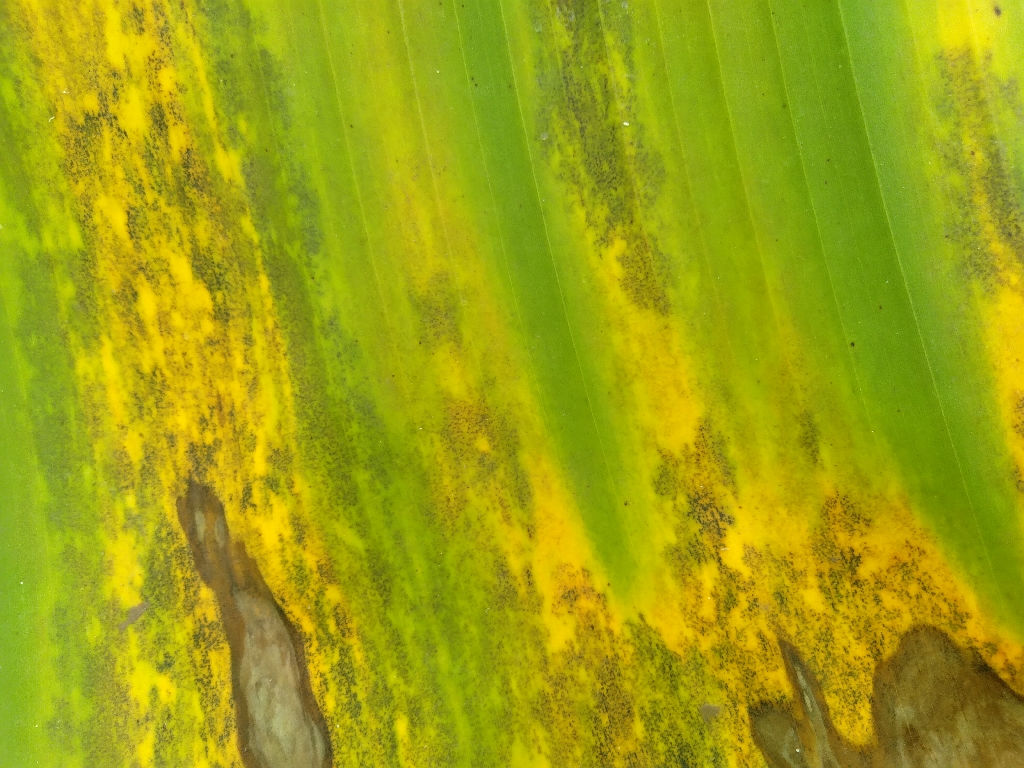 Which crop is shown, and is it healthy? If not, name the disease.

banana, black sigatoka
